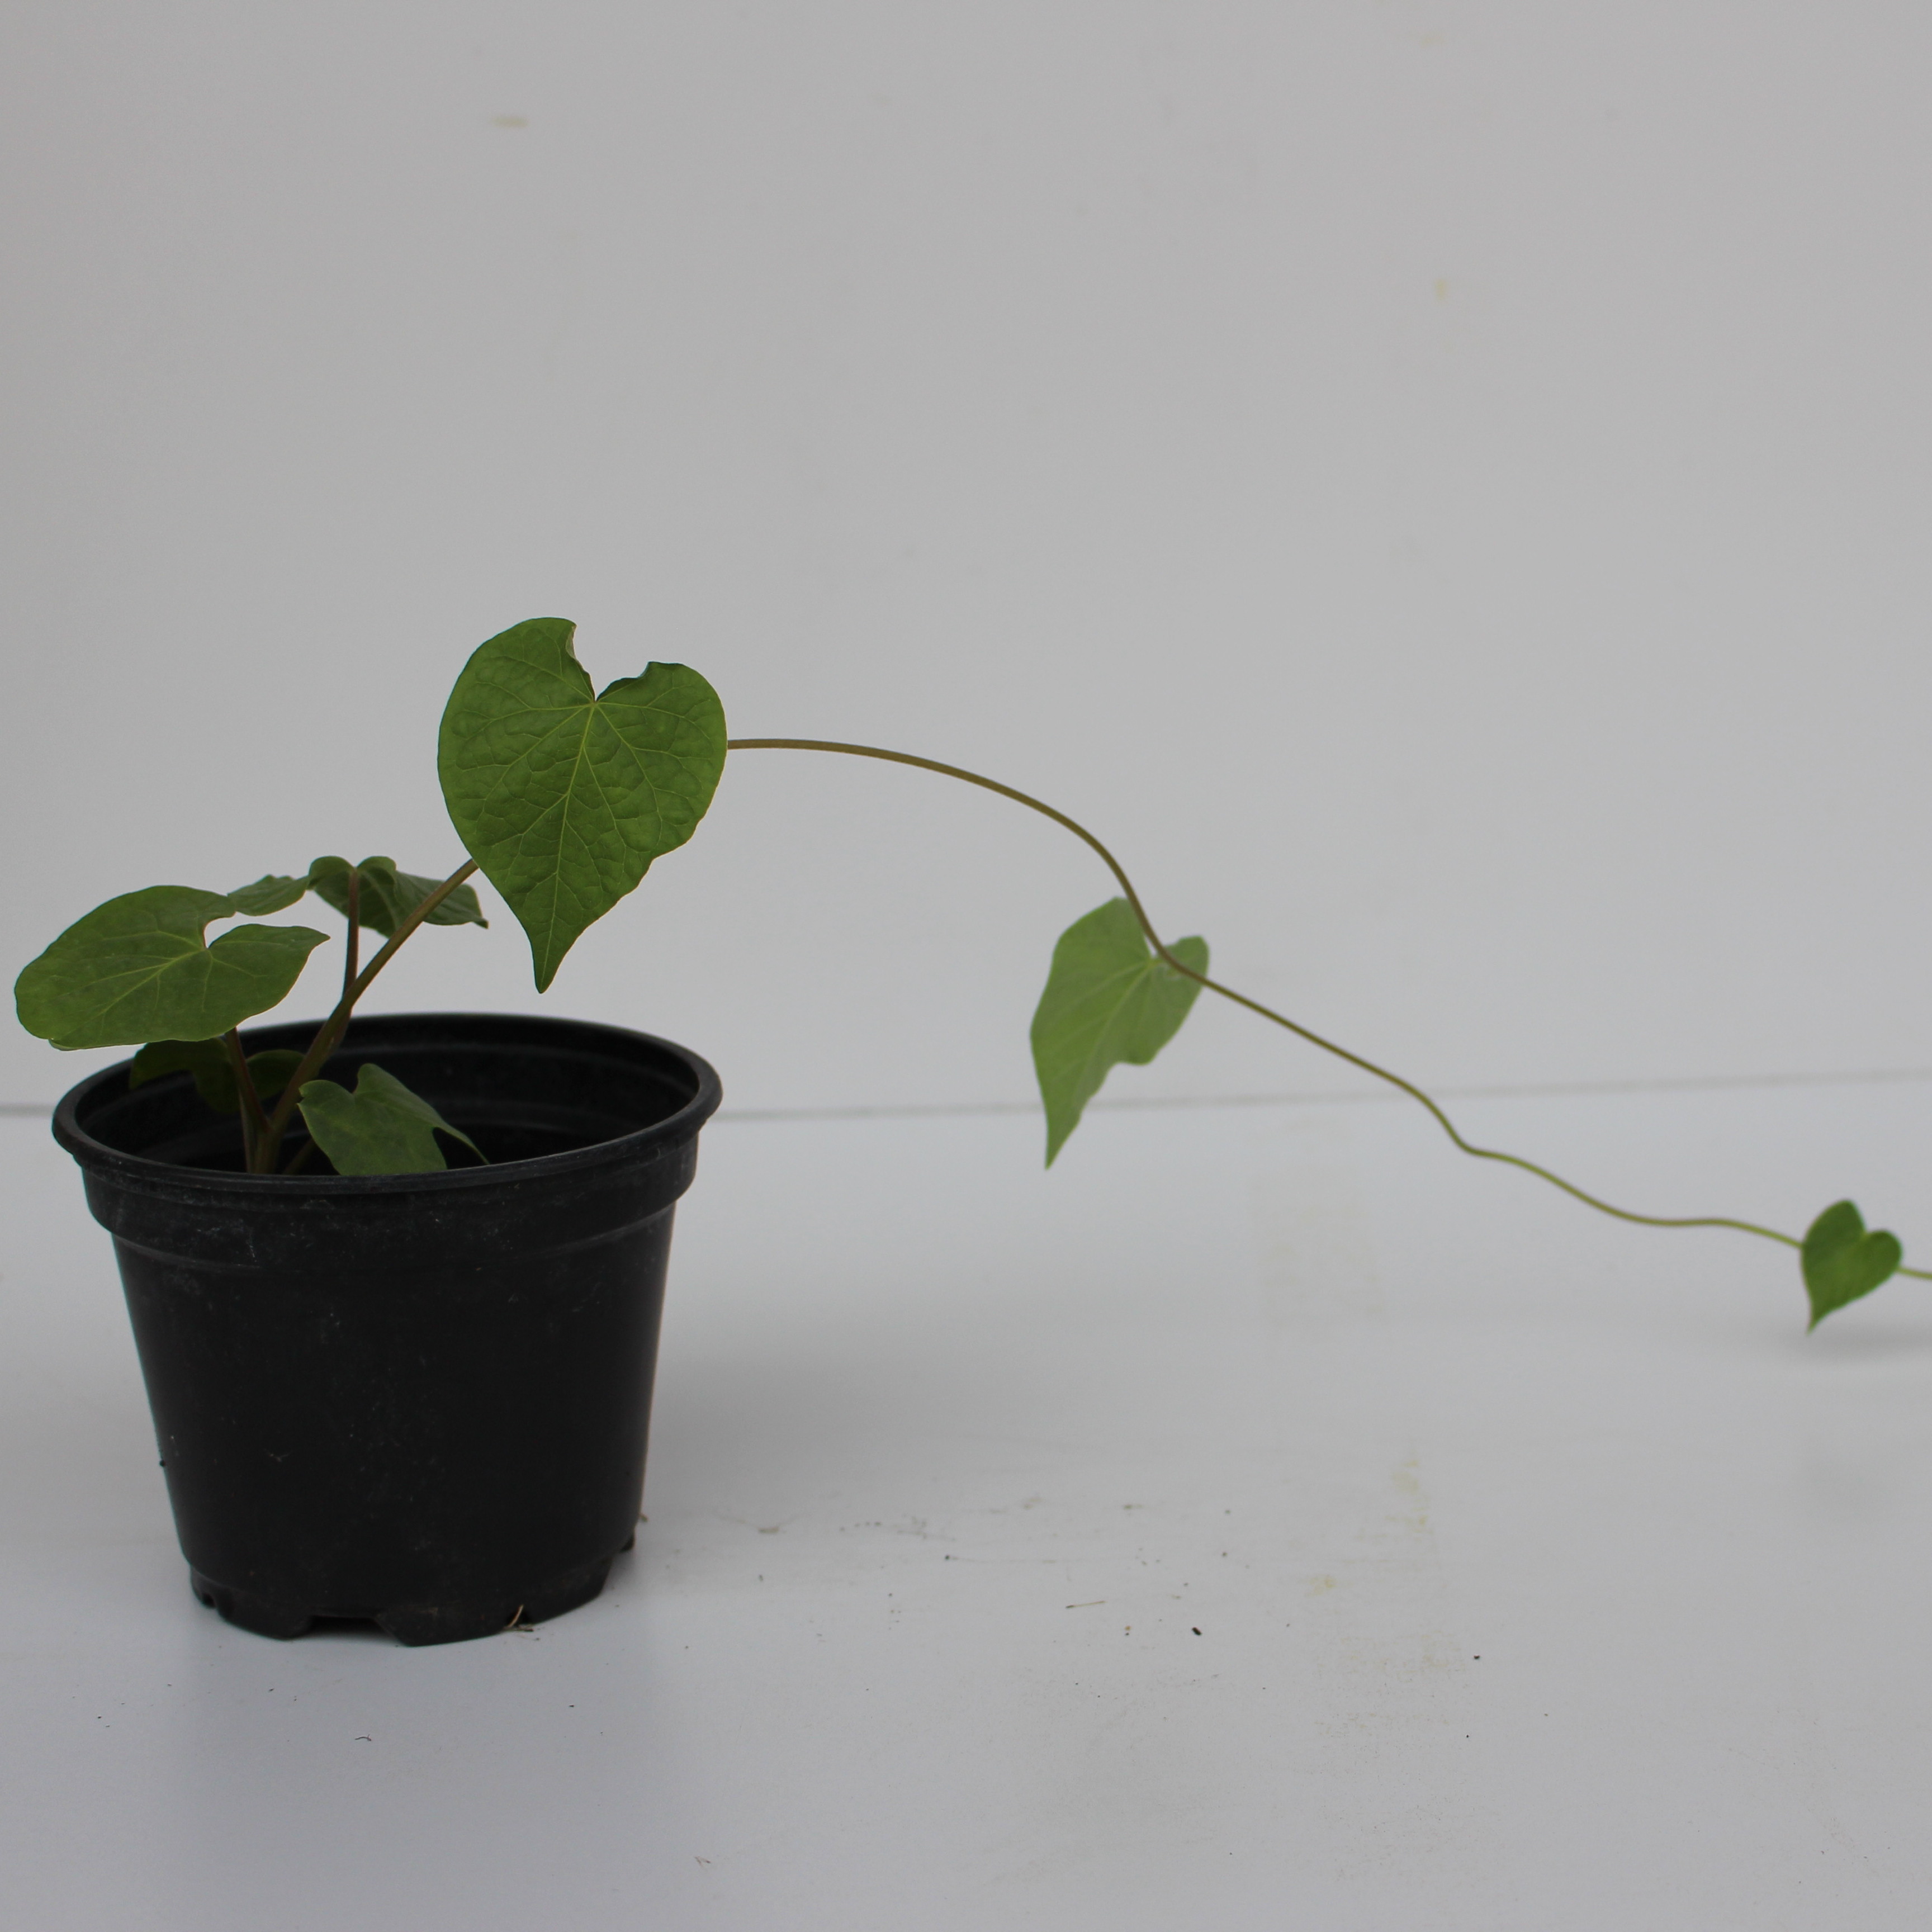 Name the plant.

Convolvulus arvensis
